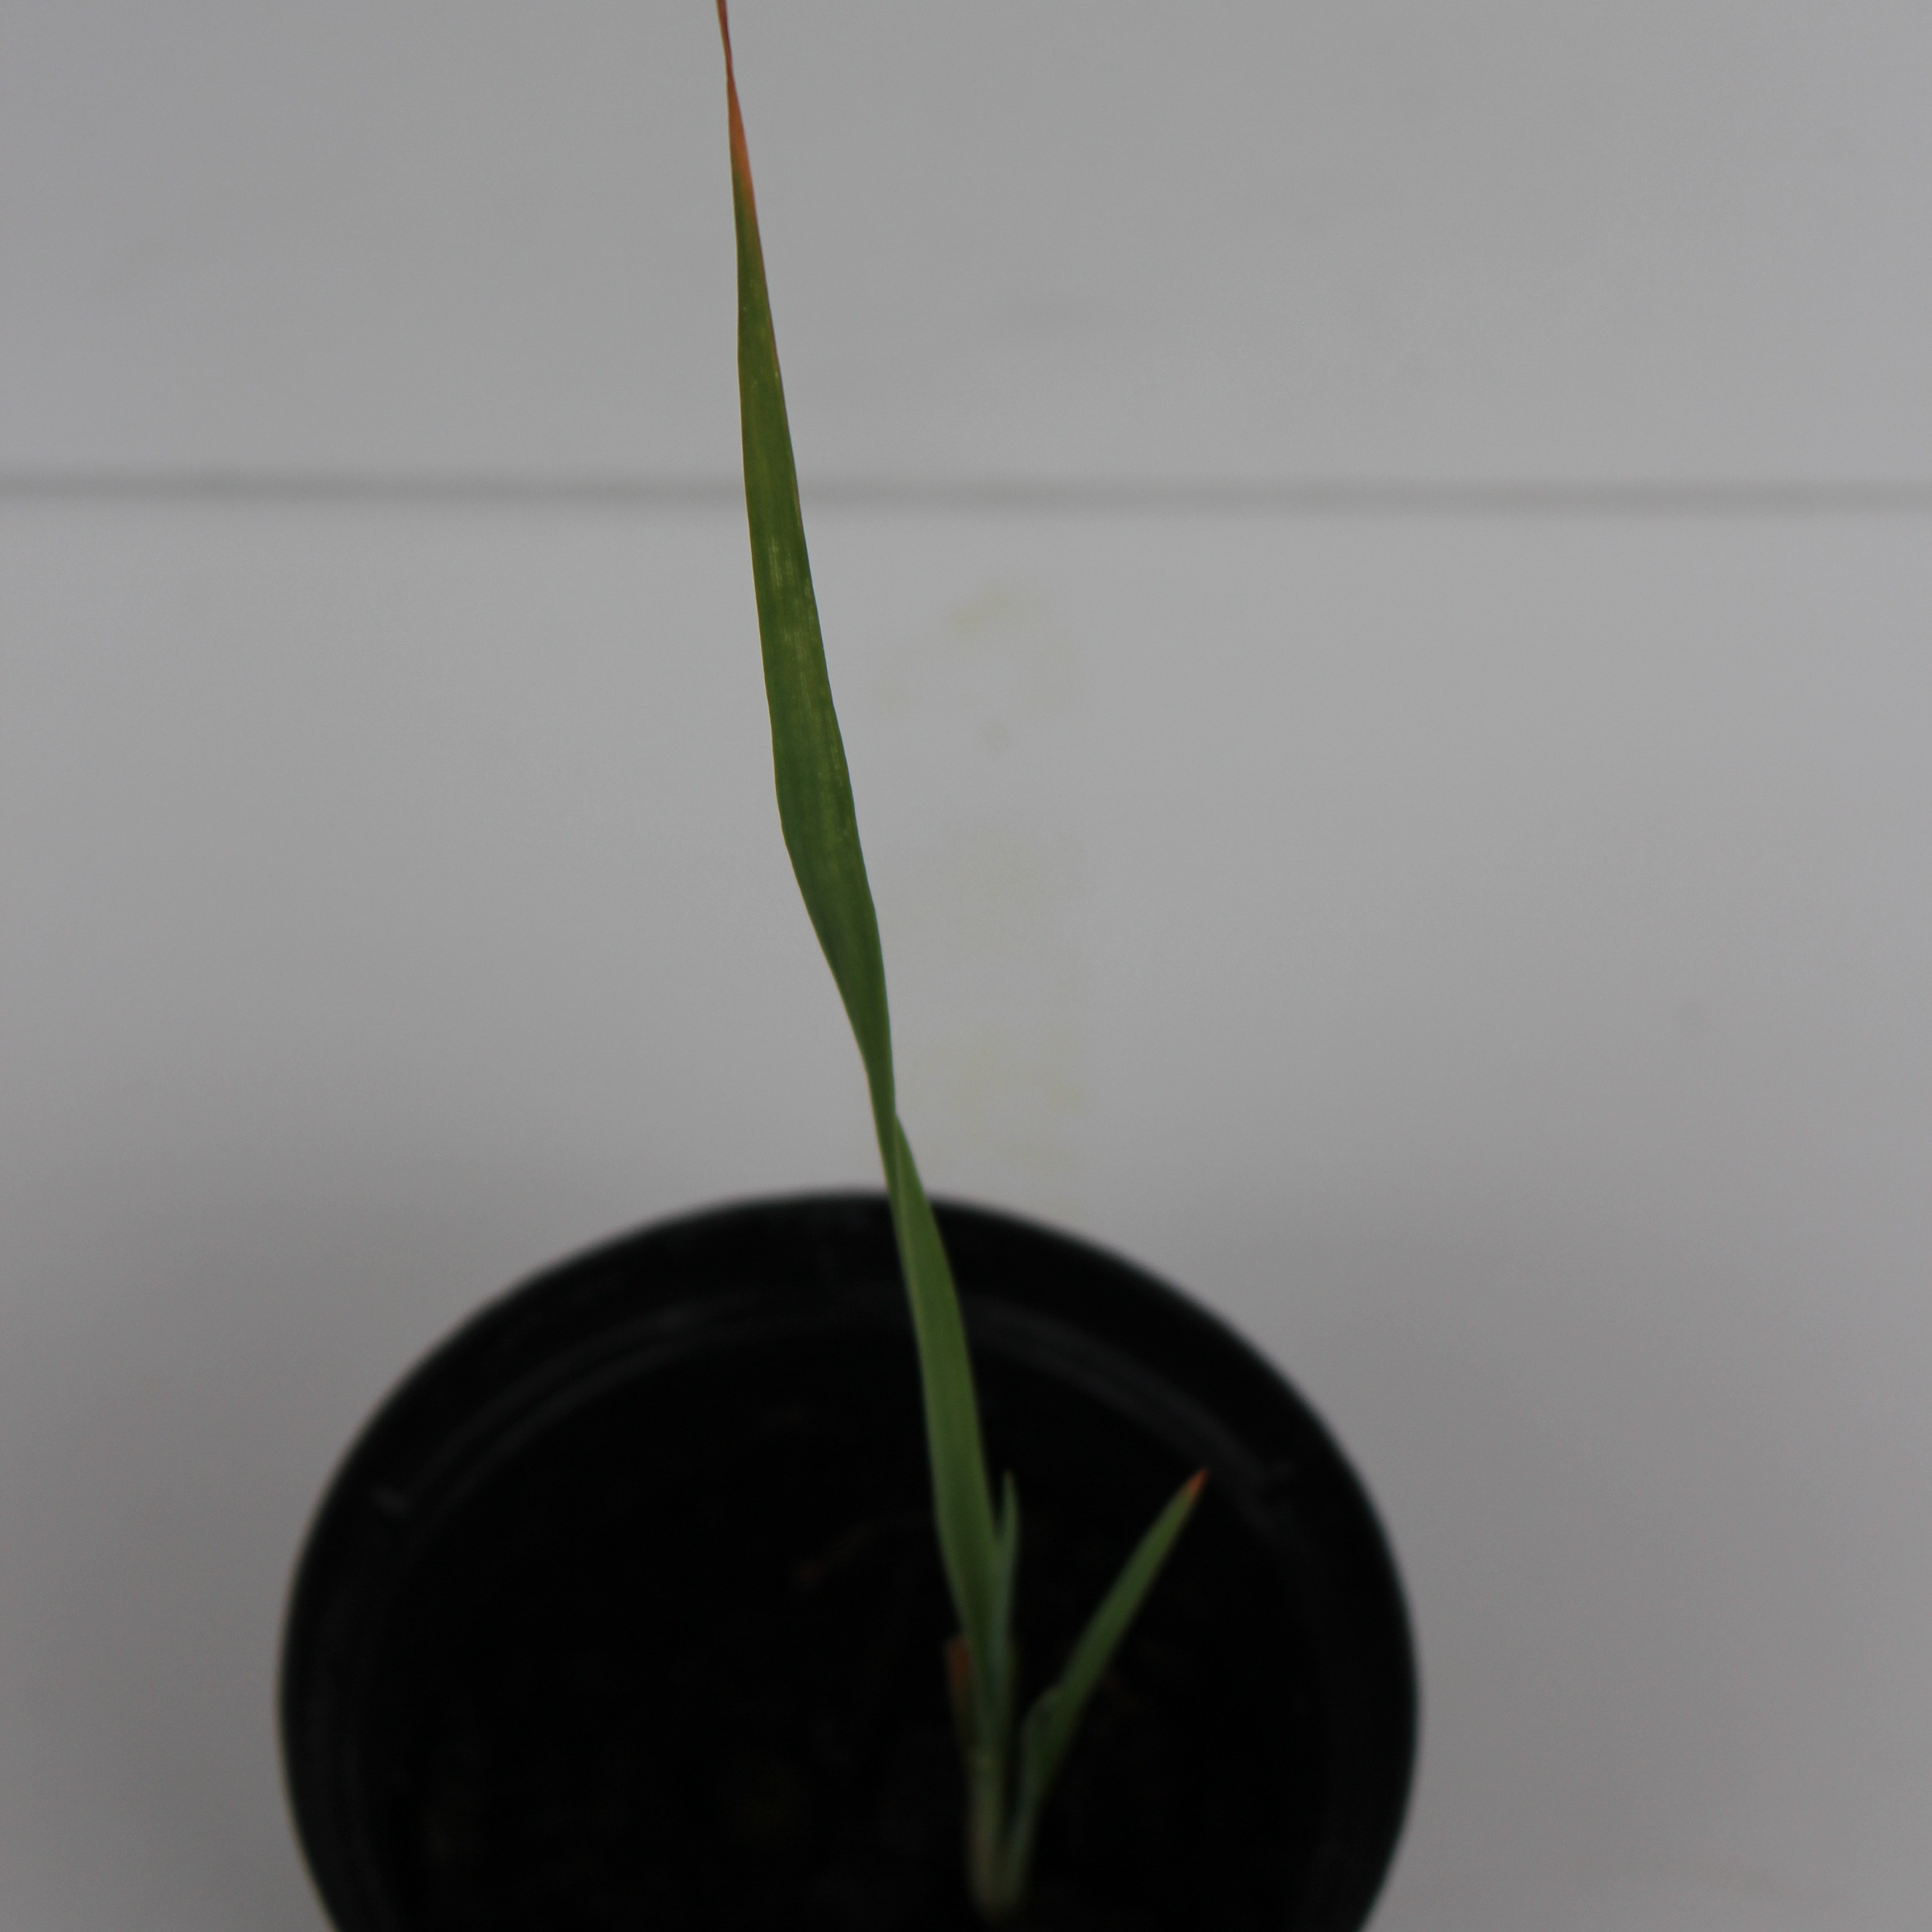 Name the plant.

Avena sterilis
